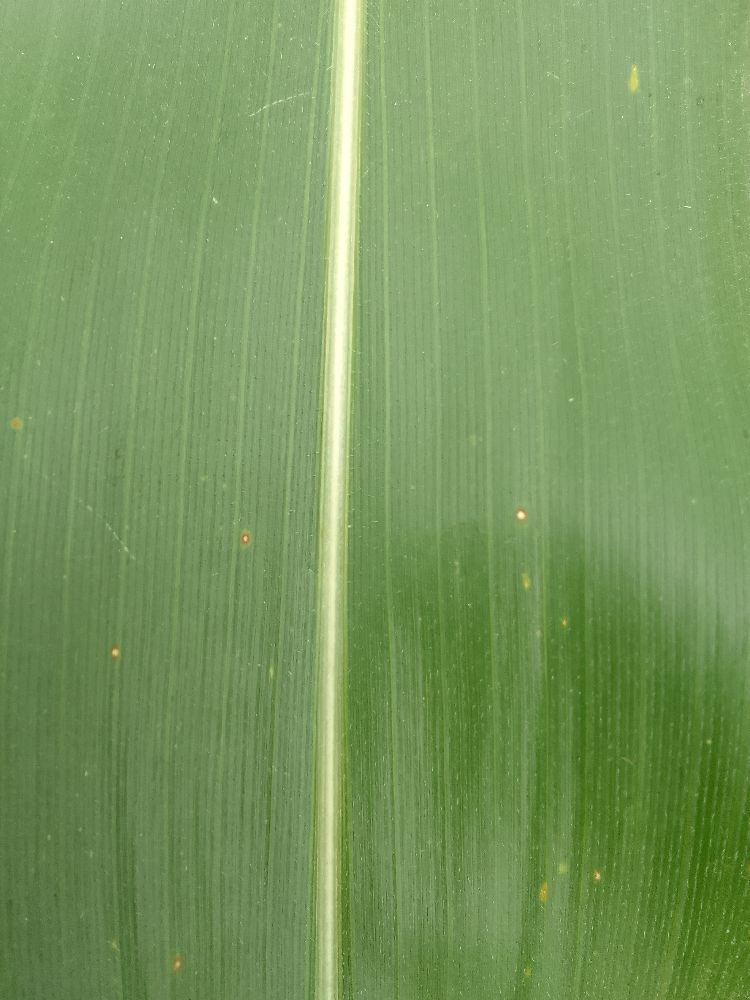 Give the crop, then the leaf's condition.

maize, healthy
